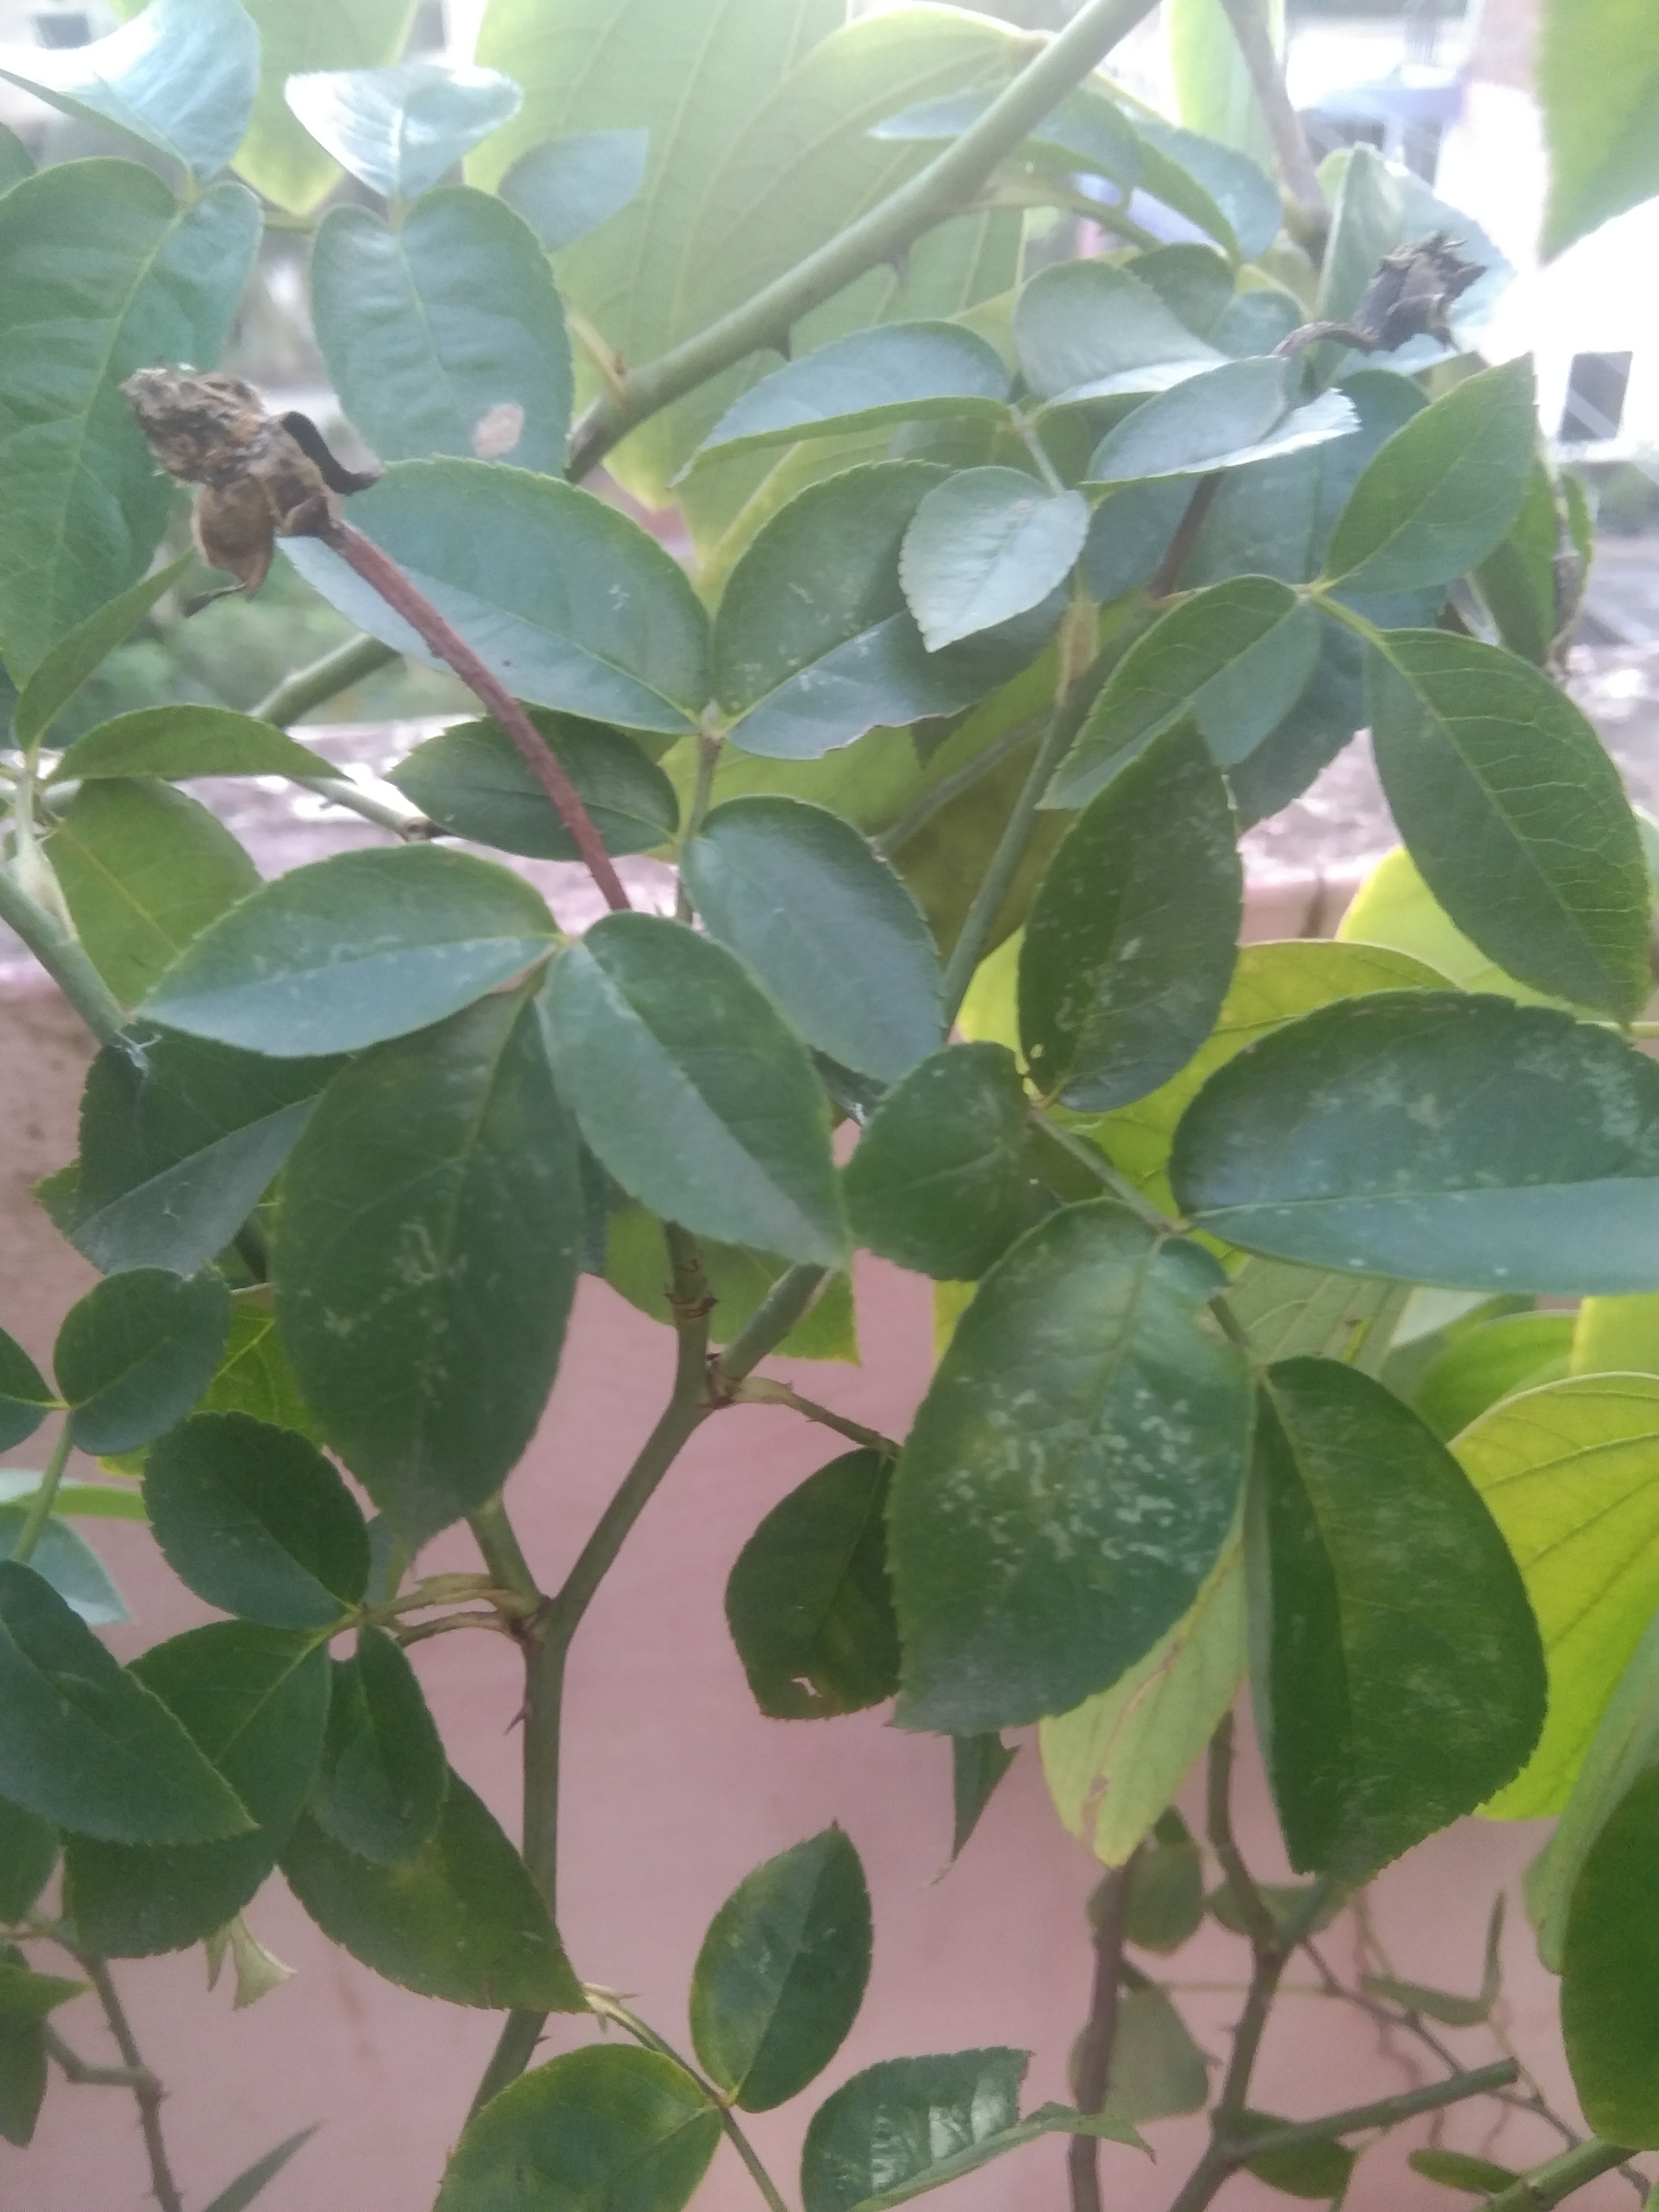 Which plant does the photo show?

rose
